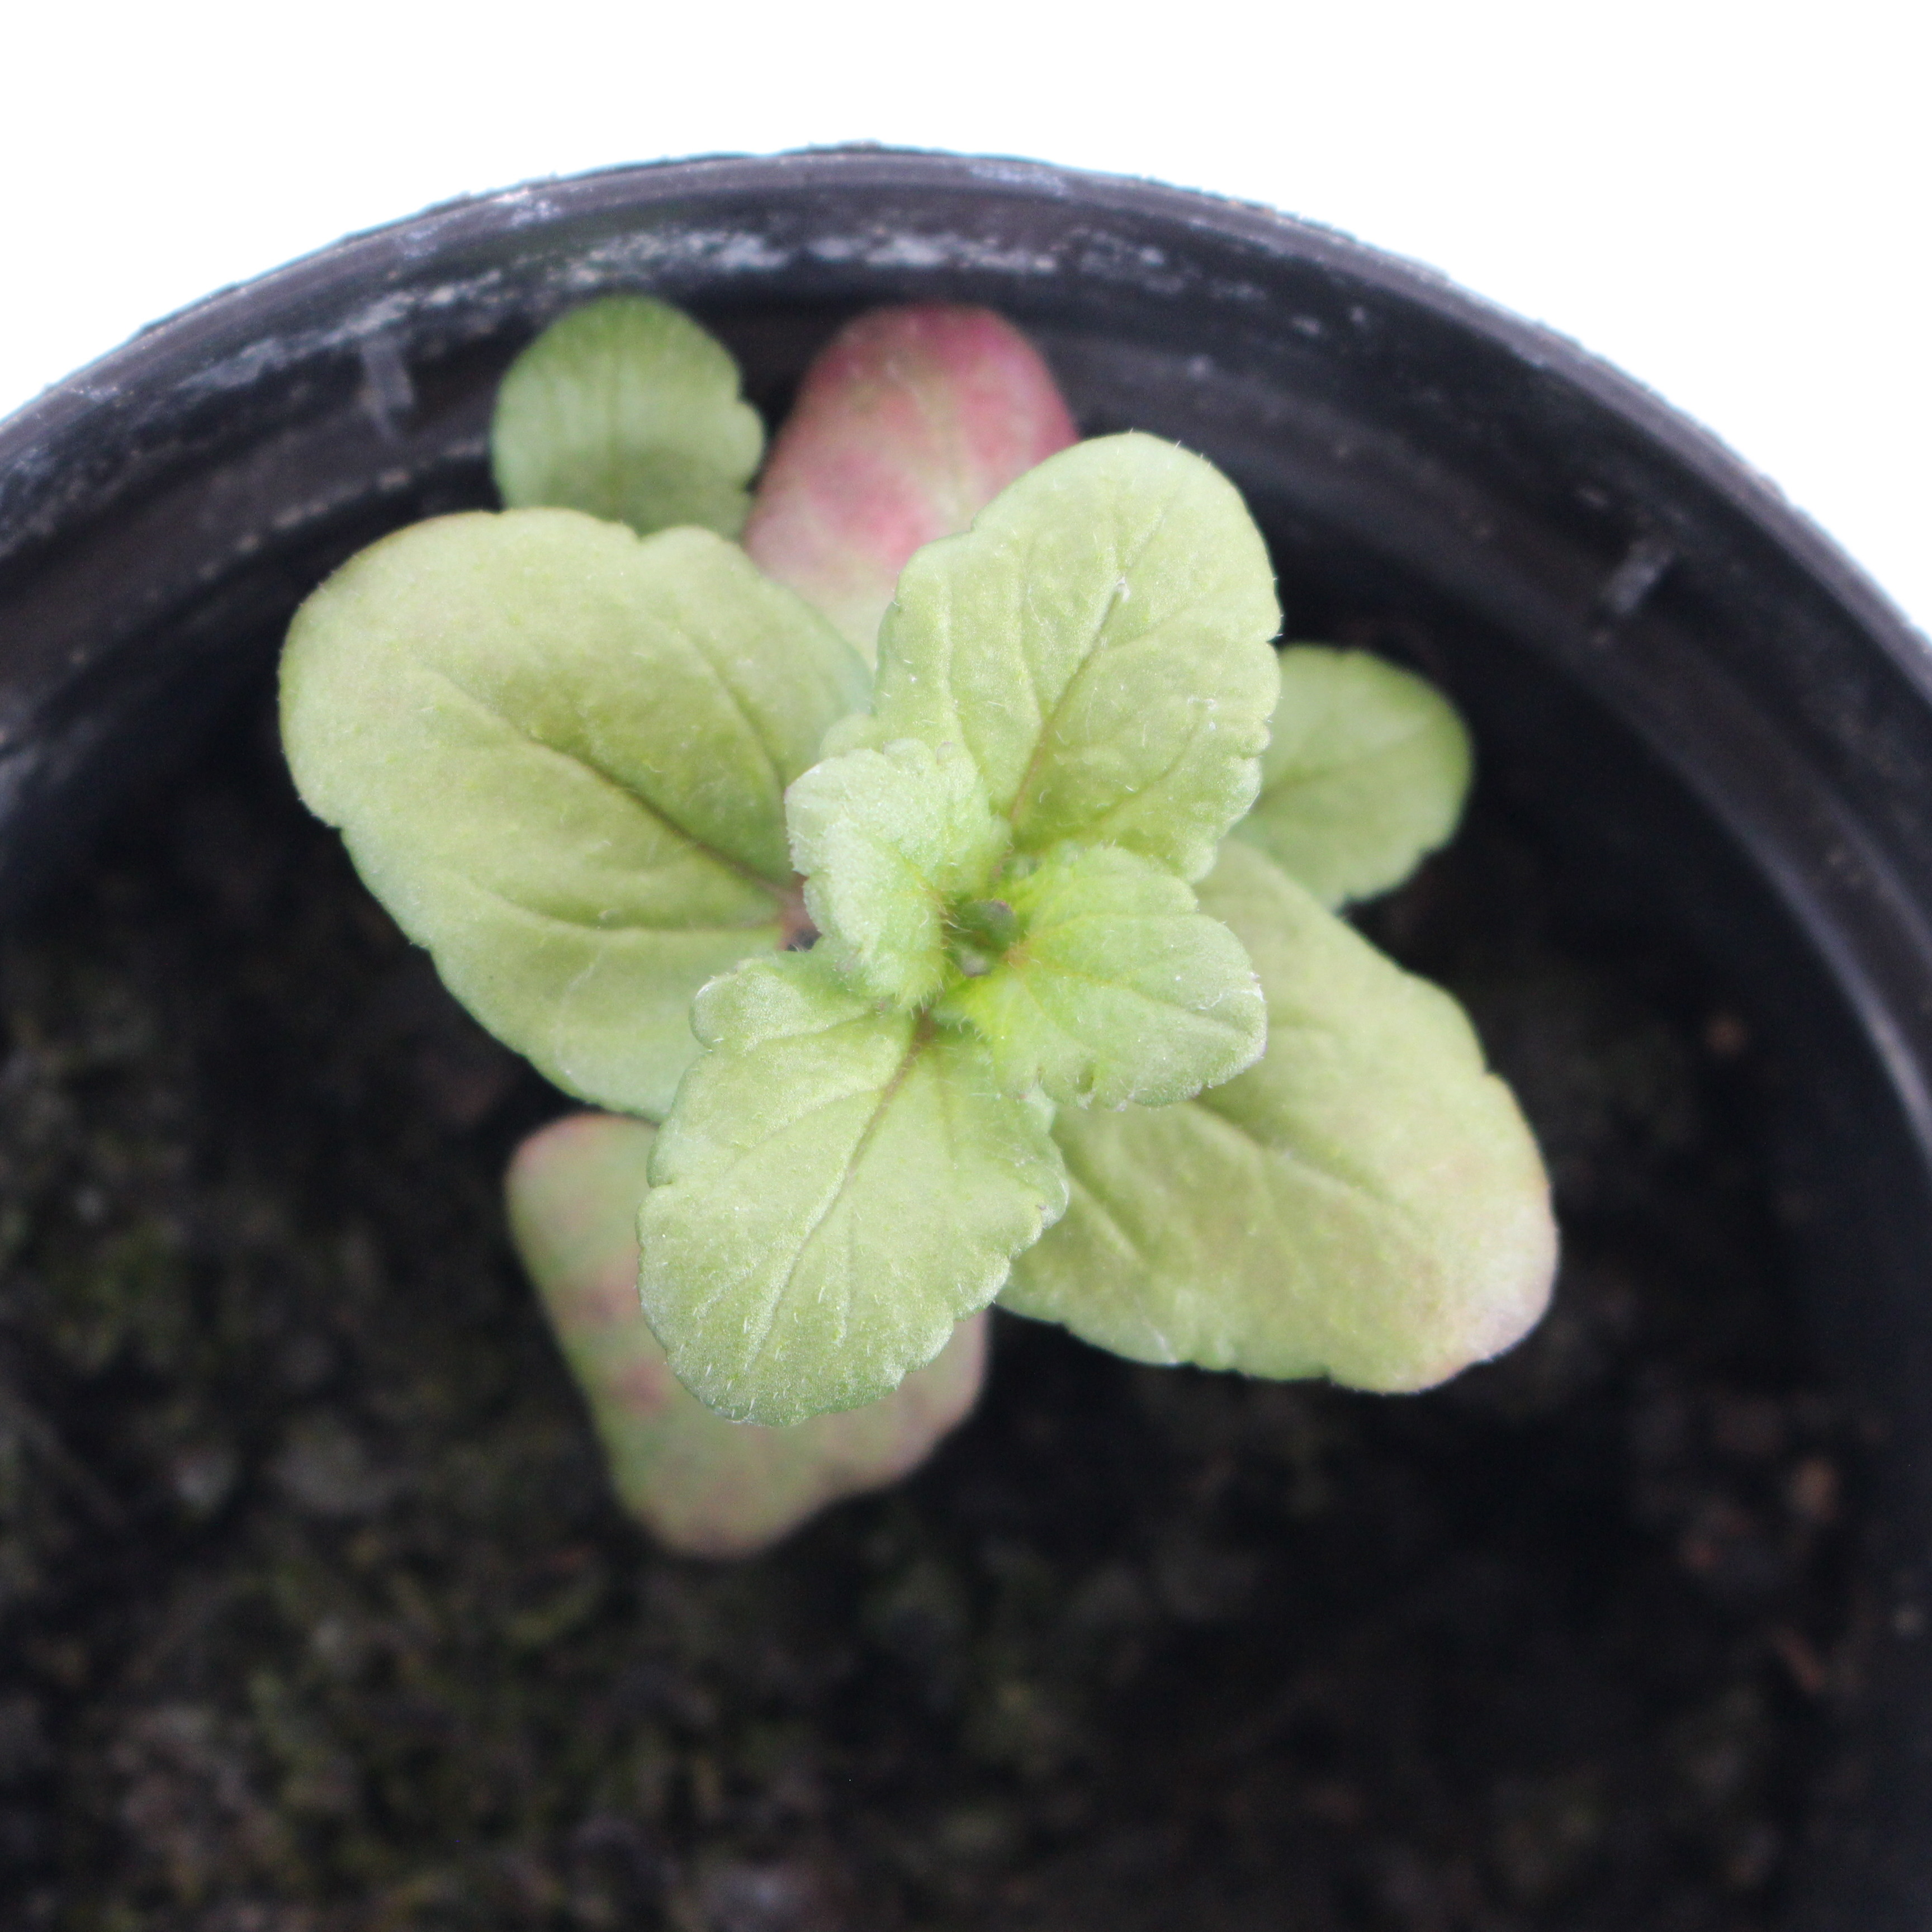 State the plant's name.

Veronica persica
